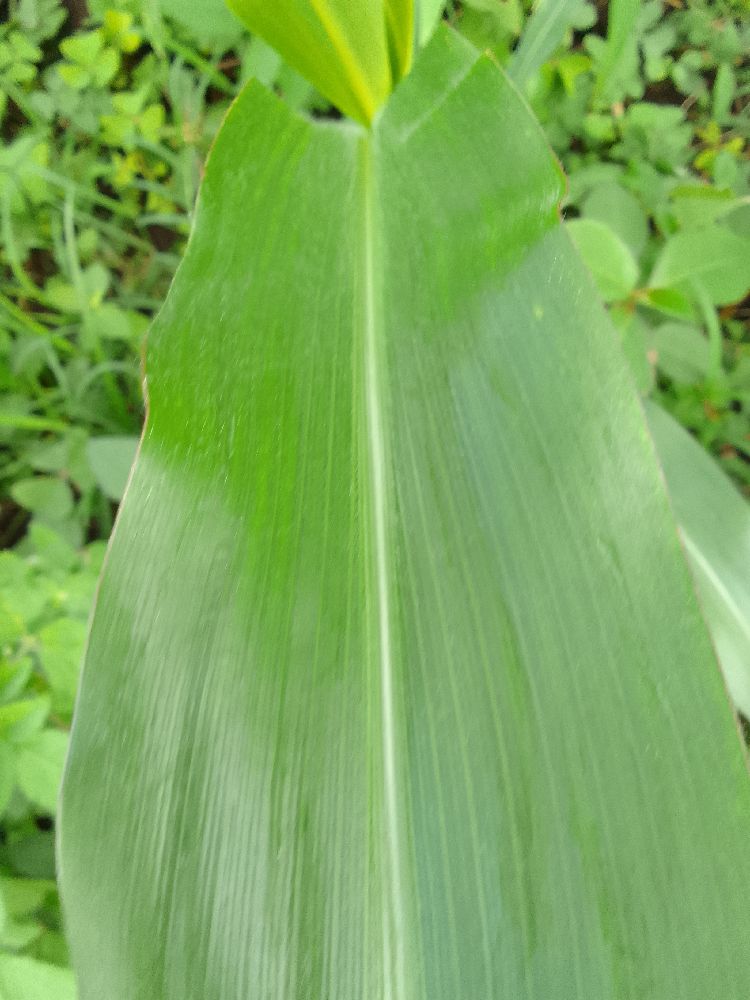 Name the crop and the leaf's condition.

maize, healthy
